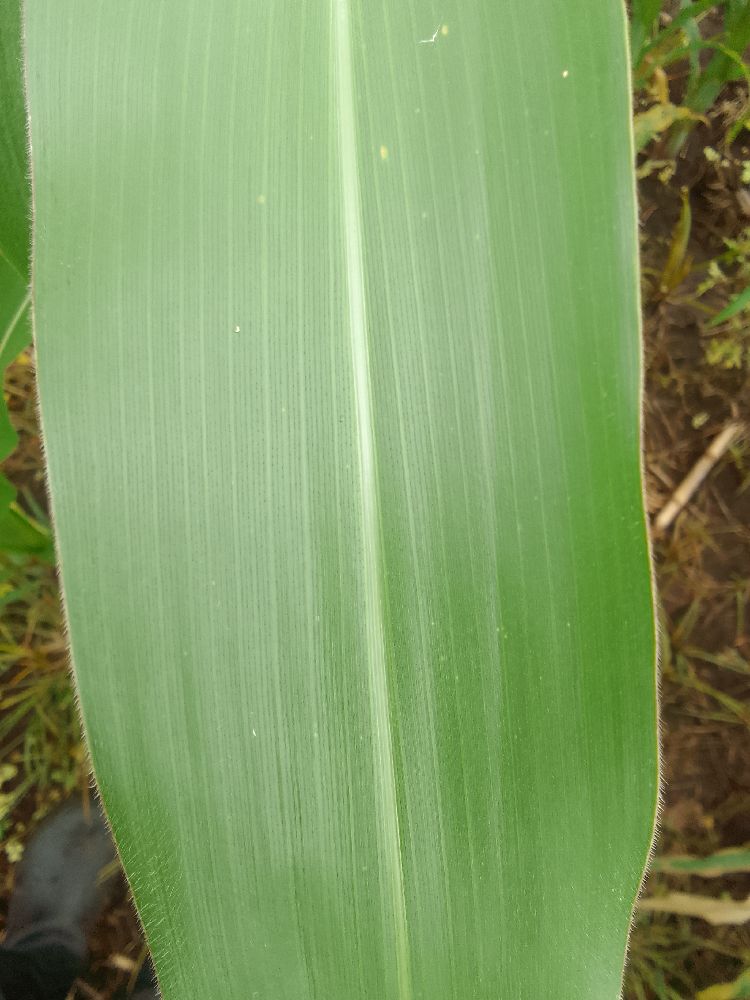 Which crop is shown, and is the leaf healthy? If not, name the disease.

maize, healthy
